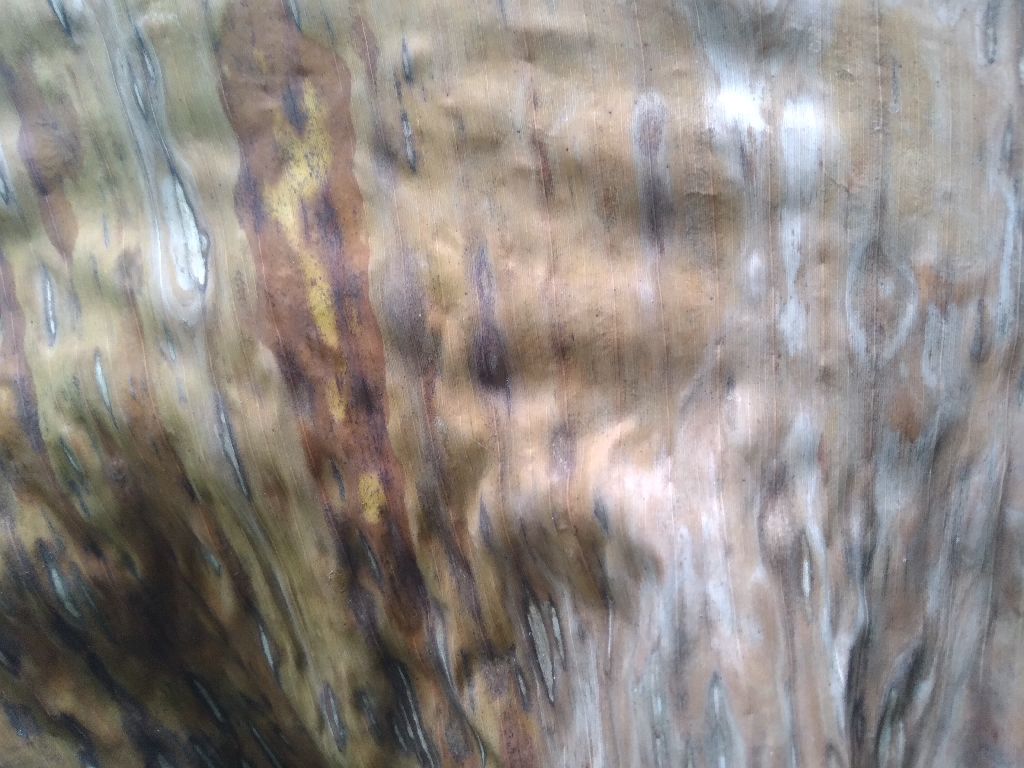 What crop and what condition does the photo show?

banana, black sigatoka
